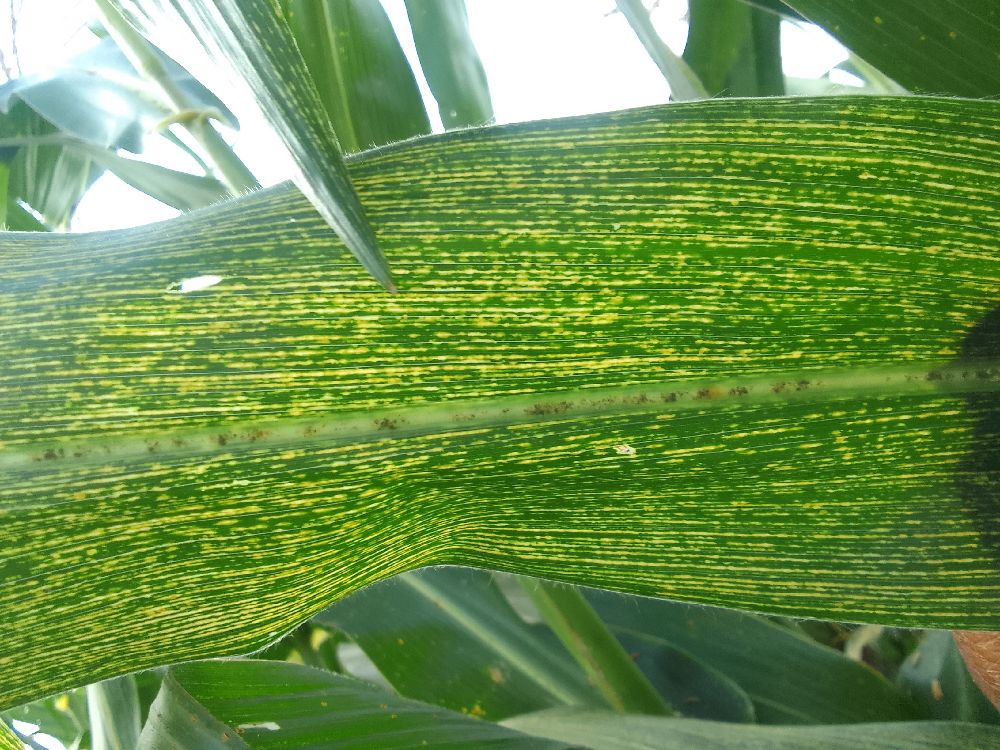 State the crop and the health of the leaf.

maize, maize streak virus
